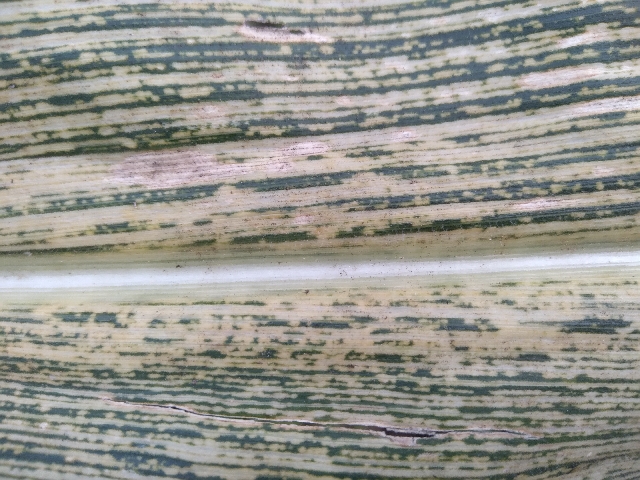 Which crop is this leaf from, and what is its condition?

maize, maize streak virus
